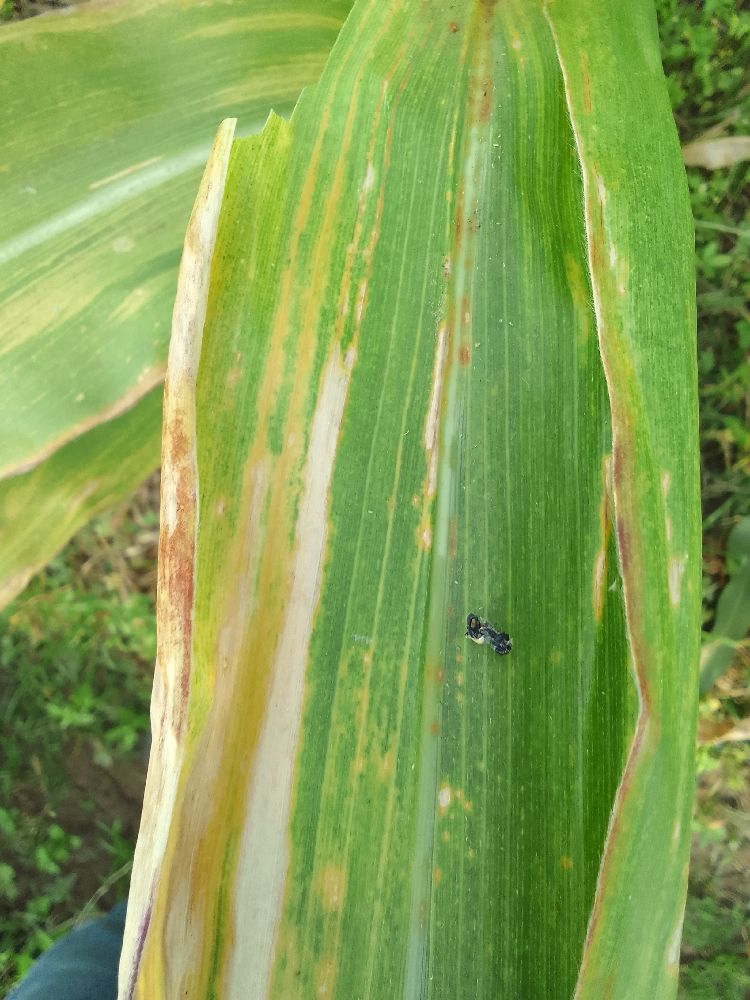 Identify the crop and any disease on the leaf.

maize, maize lethal necrosis
